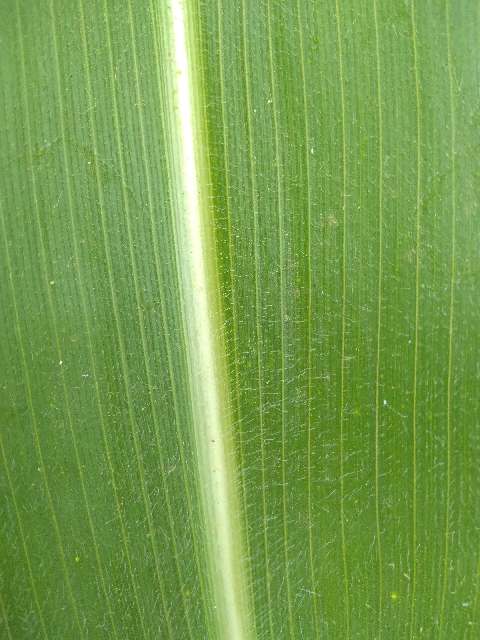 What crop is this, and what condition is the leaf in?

maize, healthy
